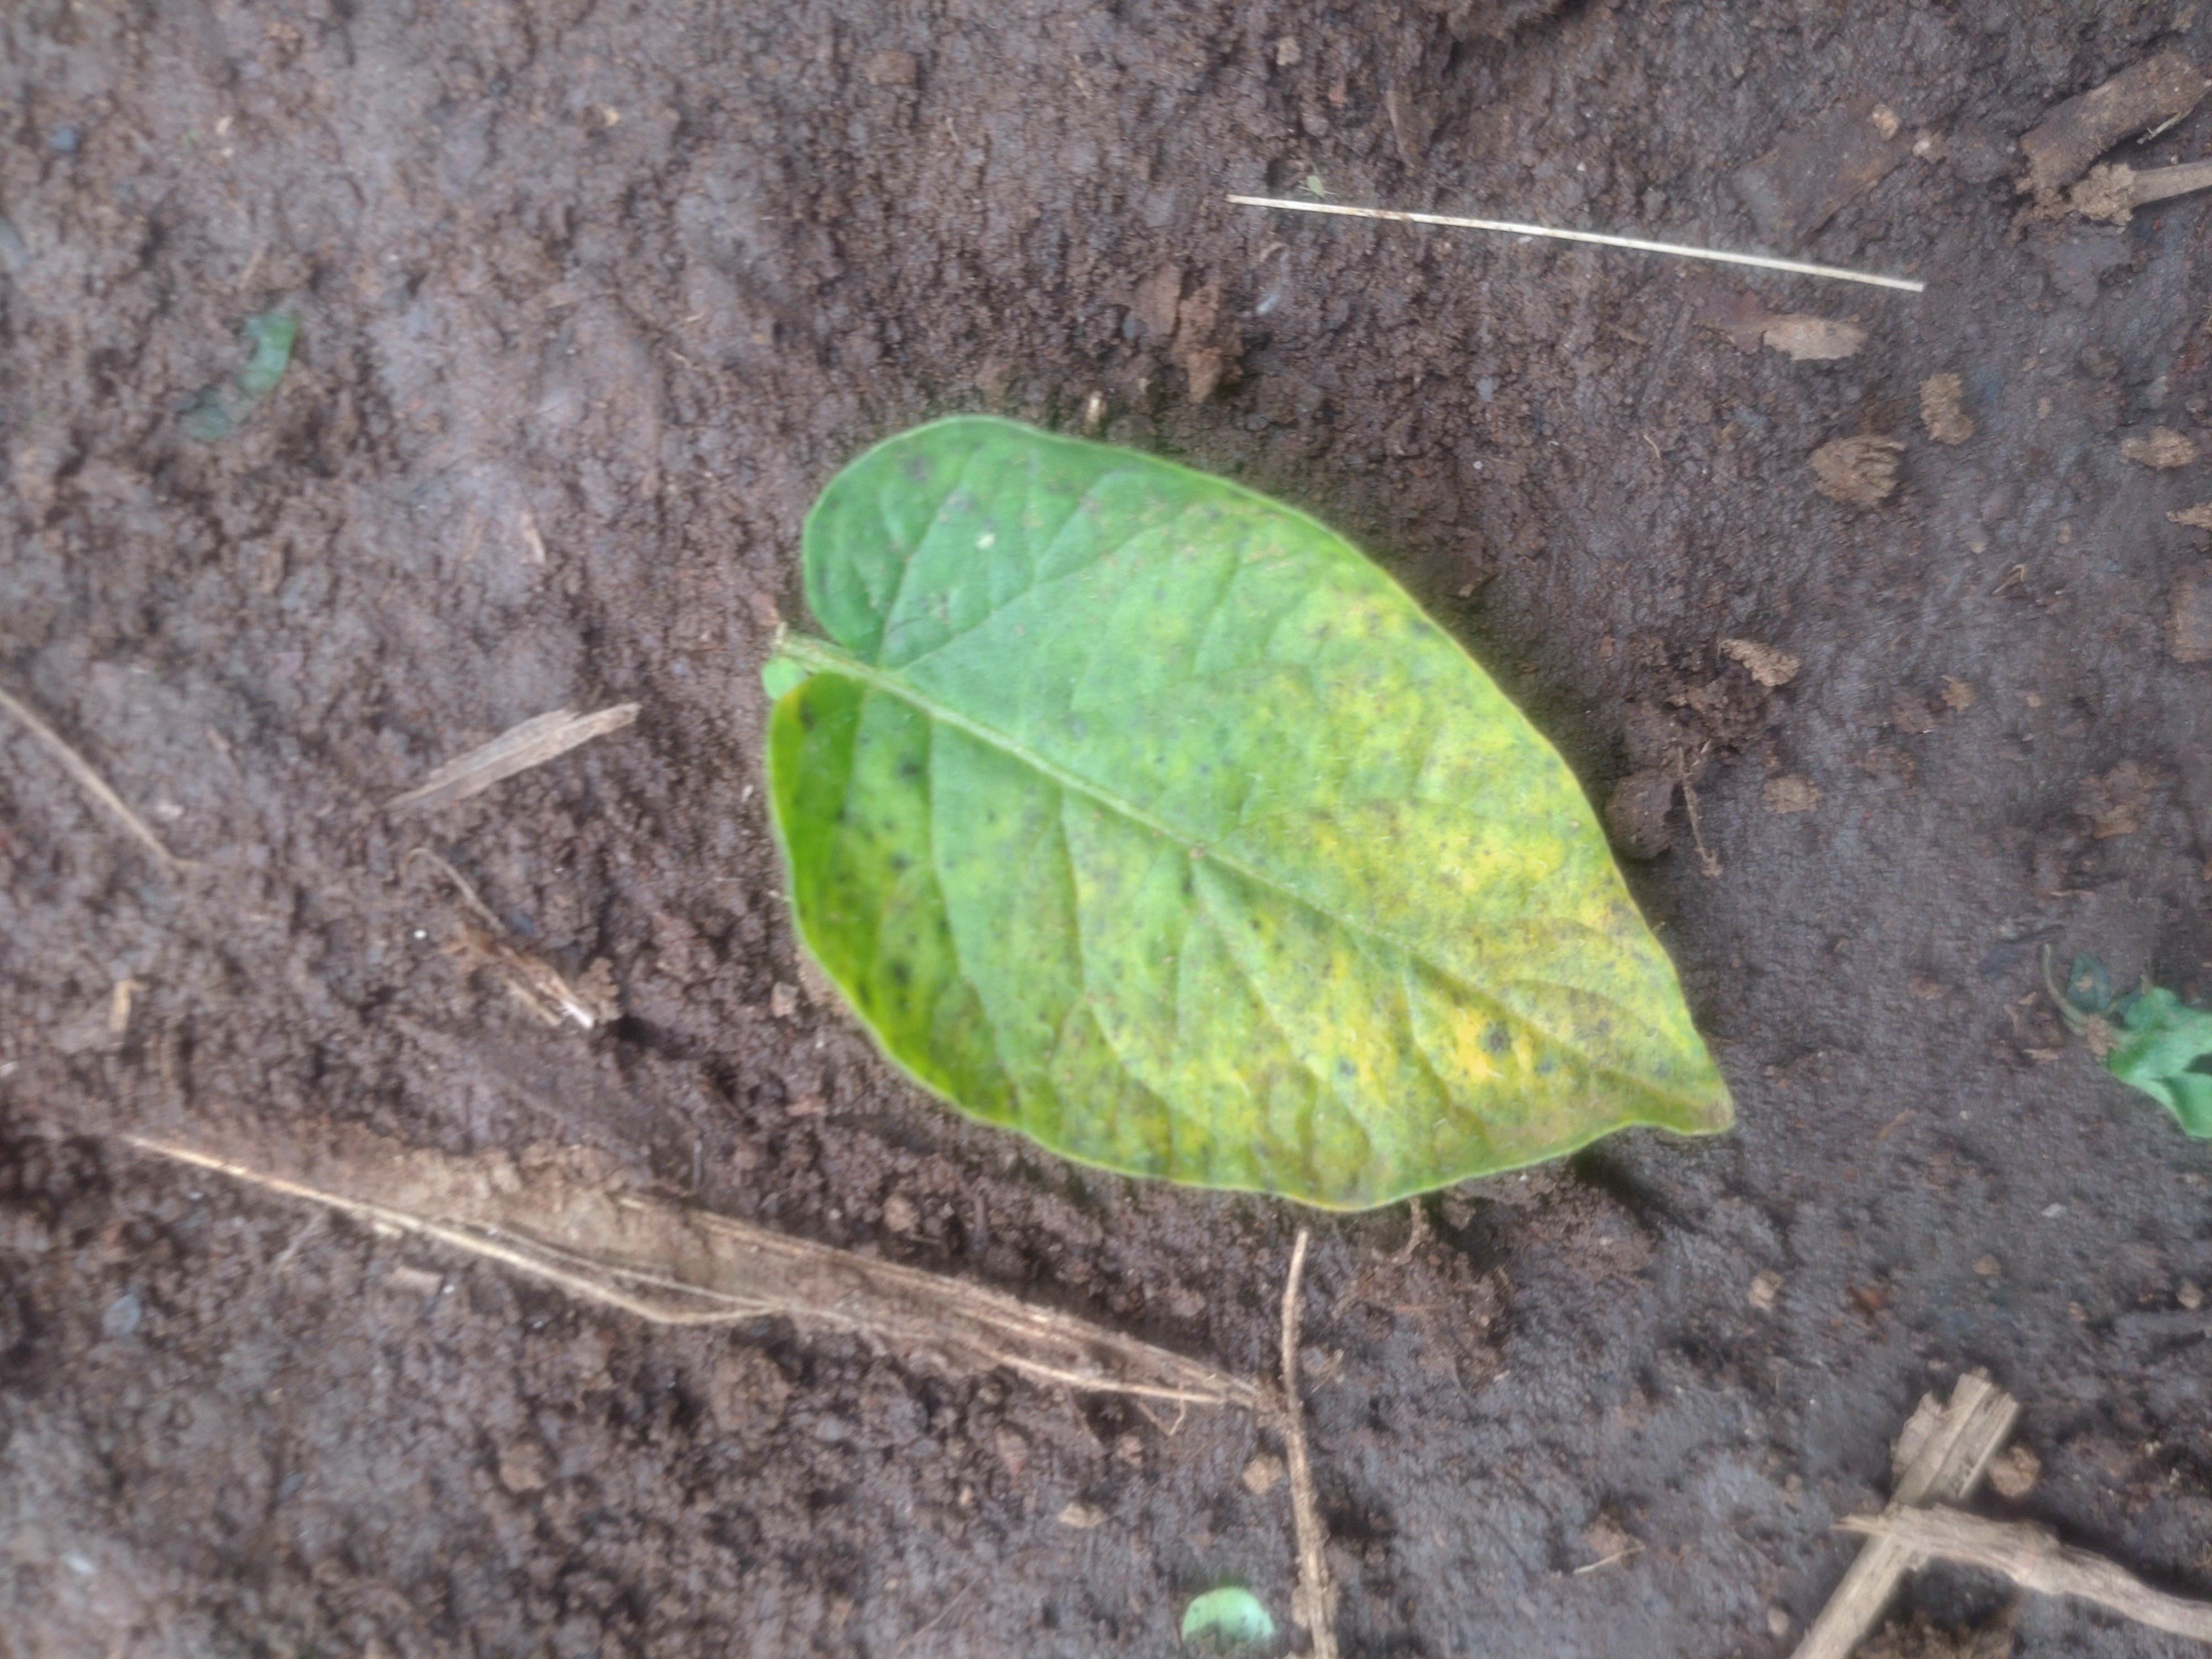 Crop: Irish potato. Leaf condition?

late blight
